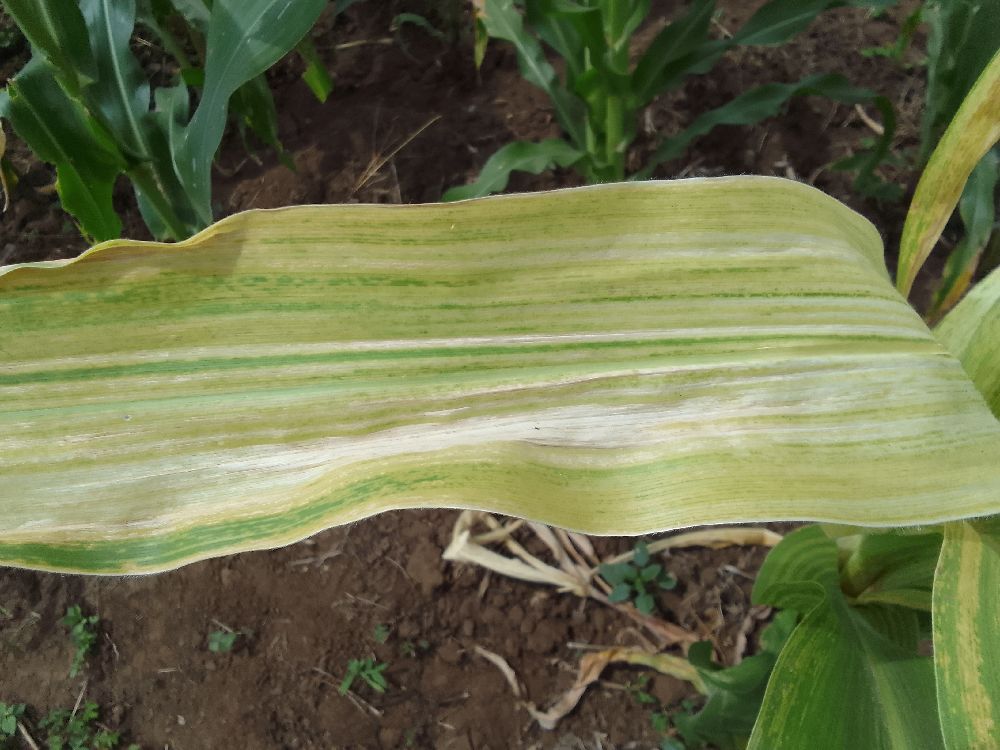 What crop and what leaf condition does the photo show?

maize, maize lethal necrosis
